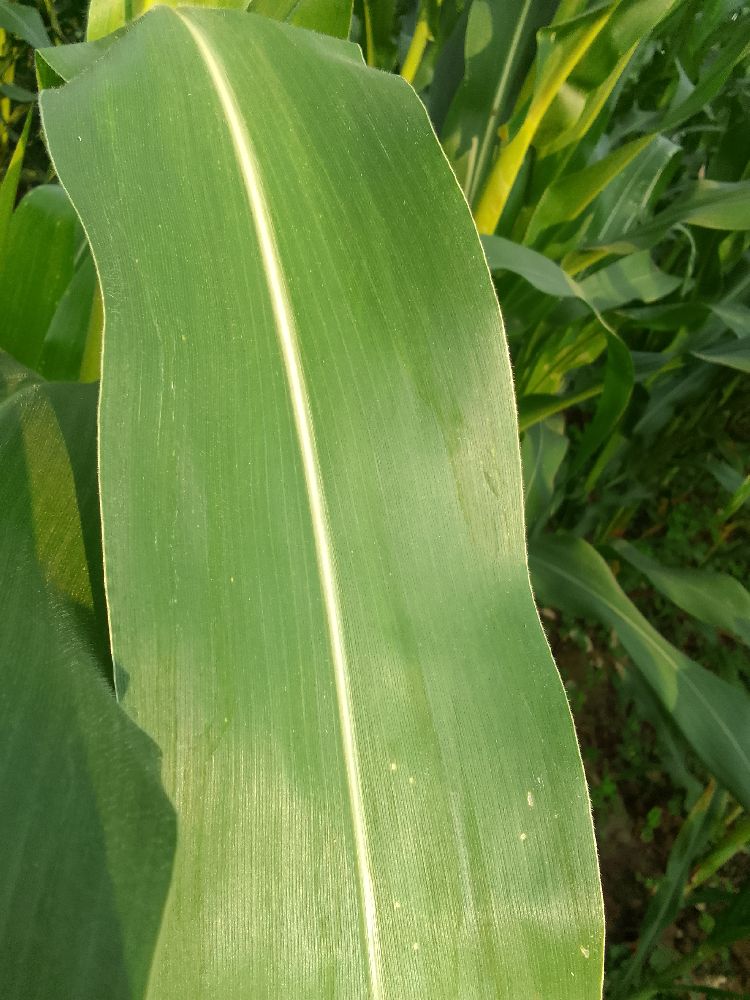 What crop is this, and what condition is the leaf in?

maize, healthy
